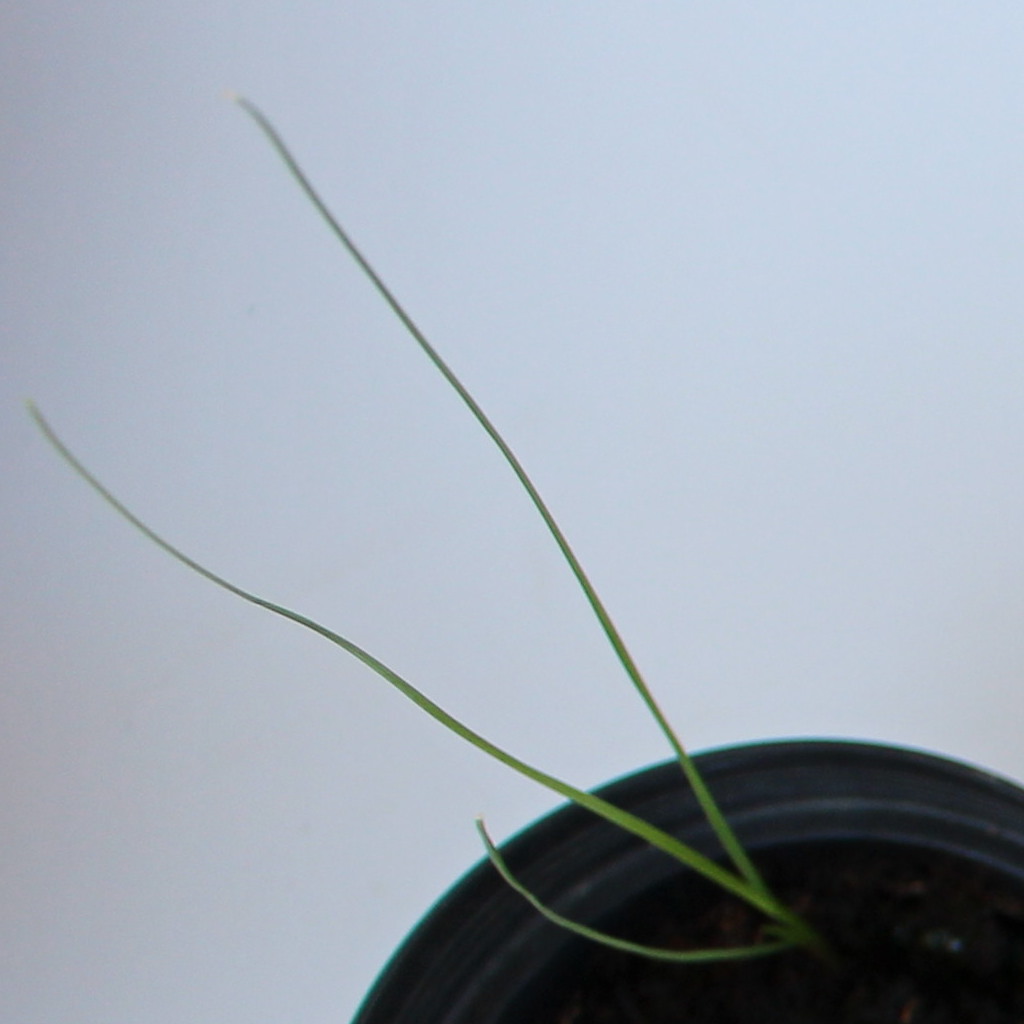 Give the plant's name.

Lolium multiflorum
